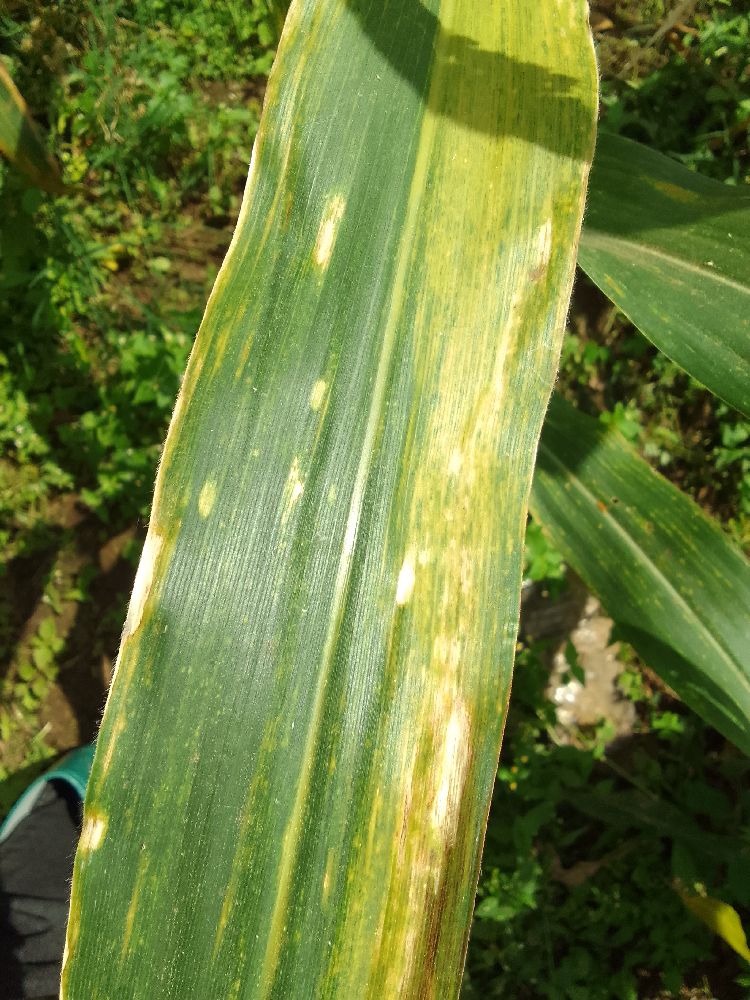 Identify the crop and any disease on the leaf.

maize, maize lethal necrosis
